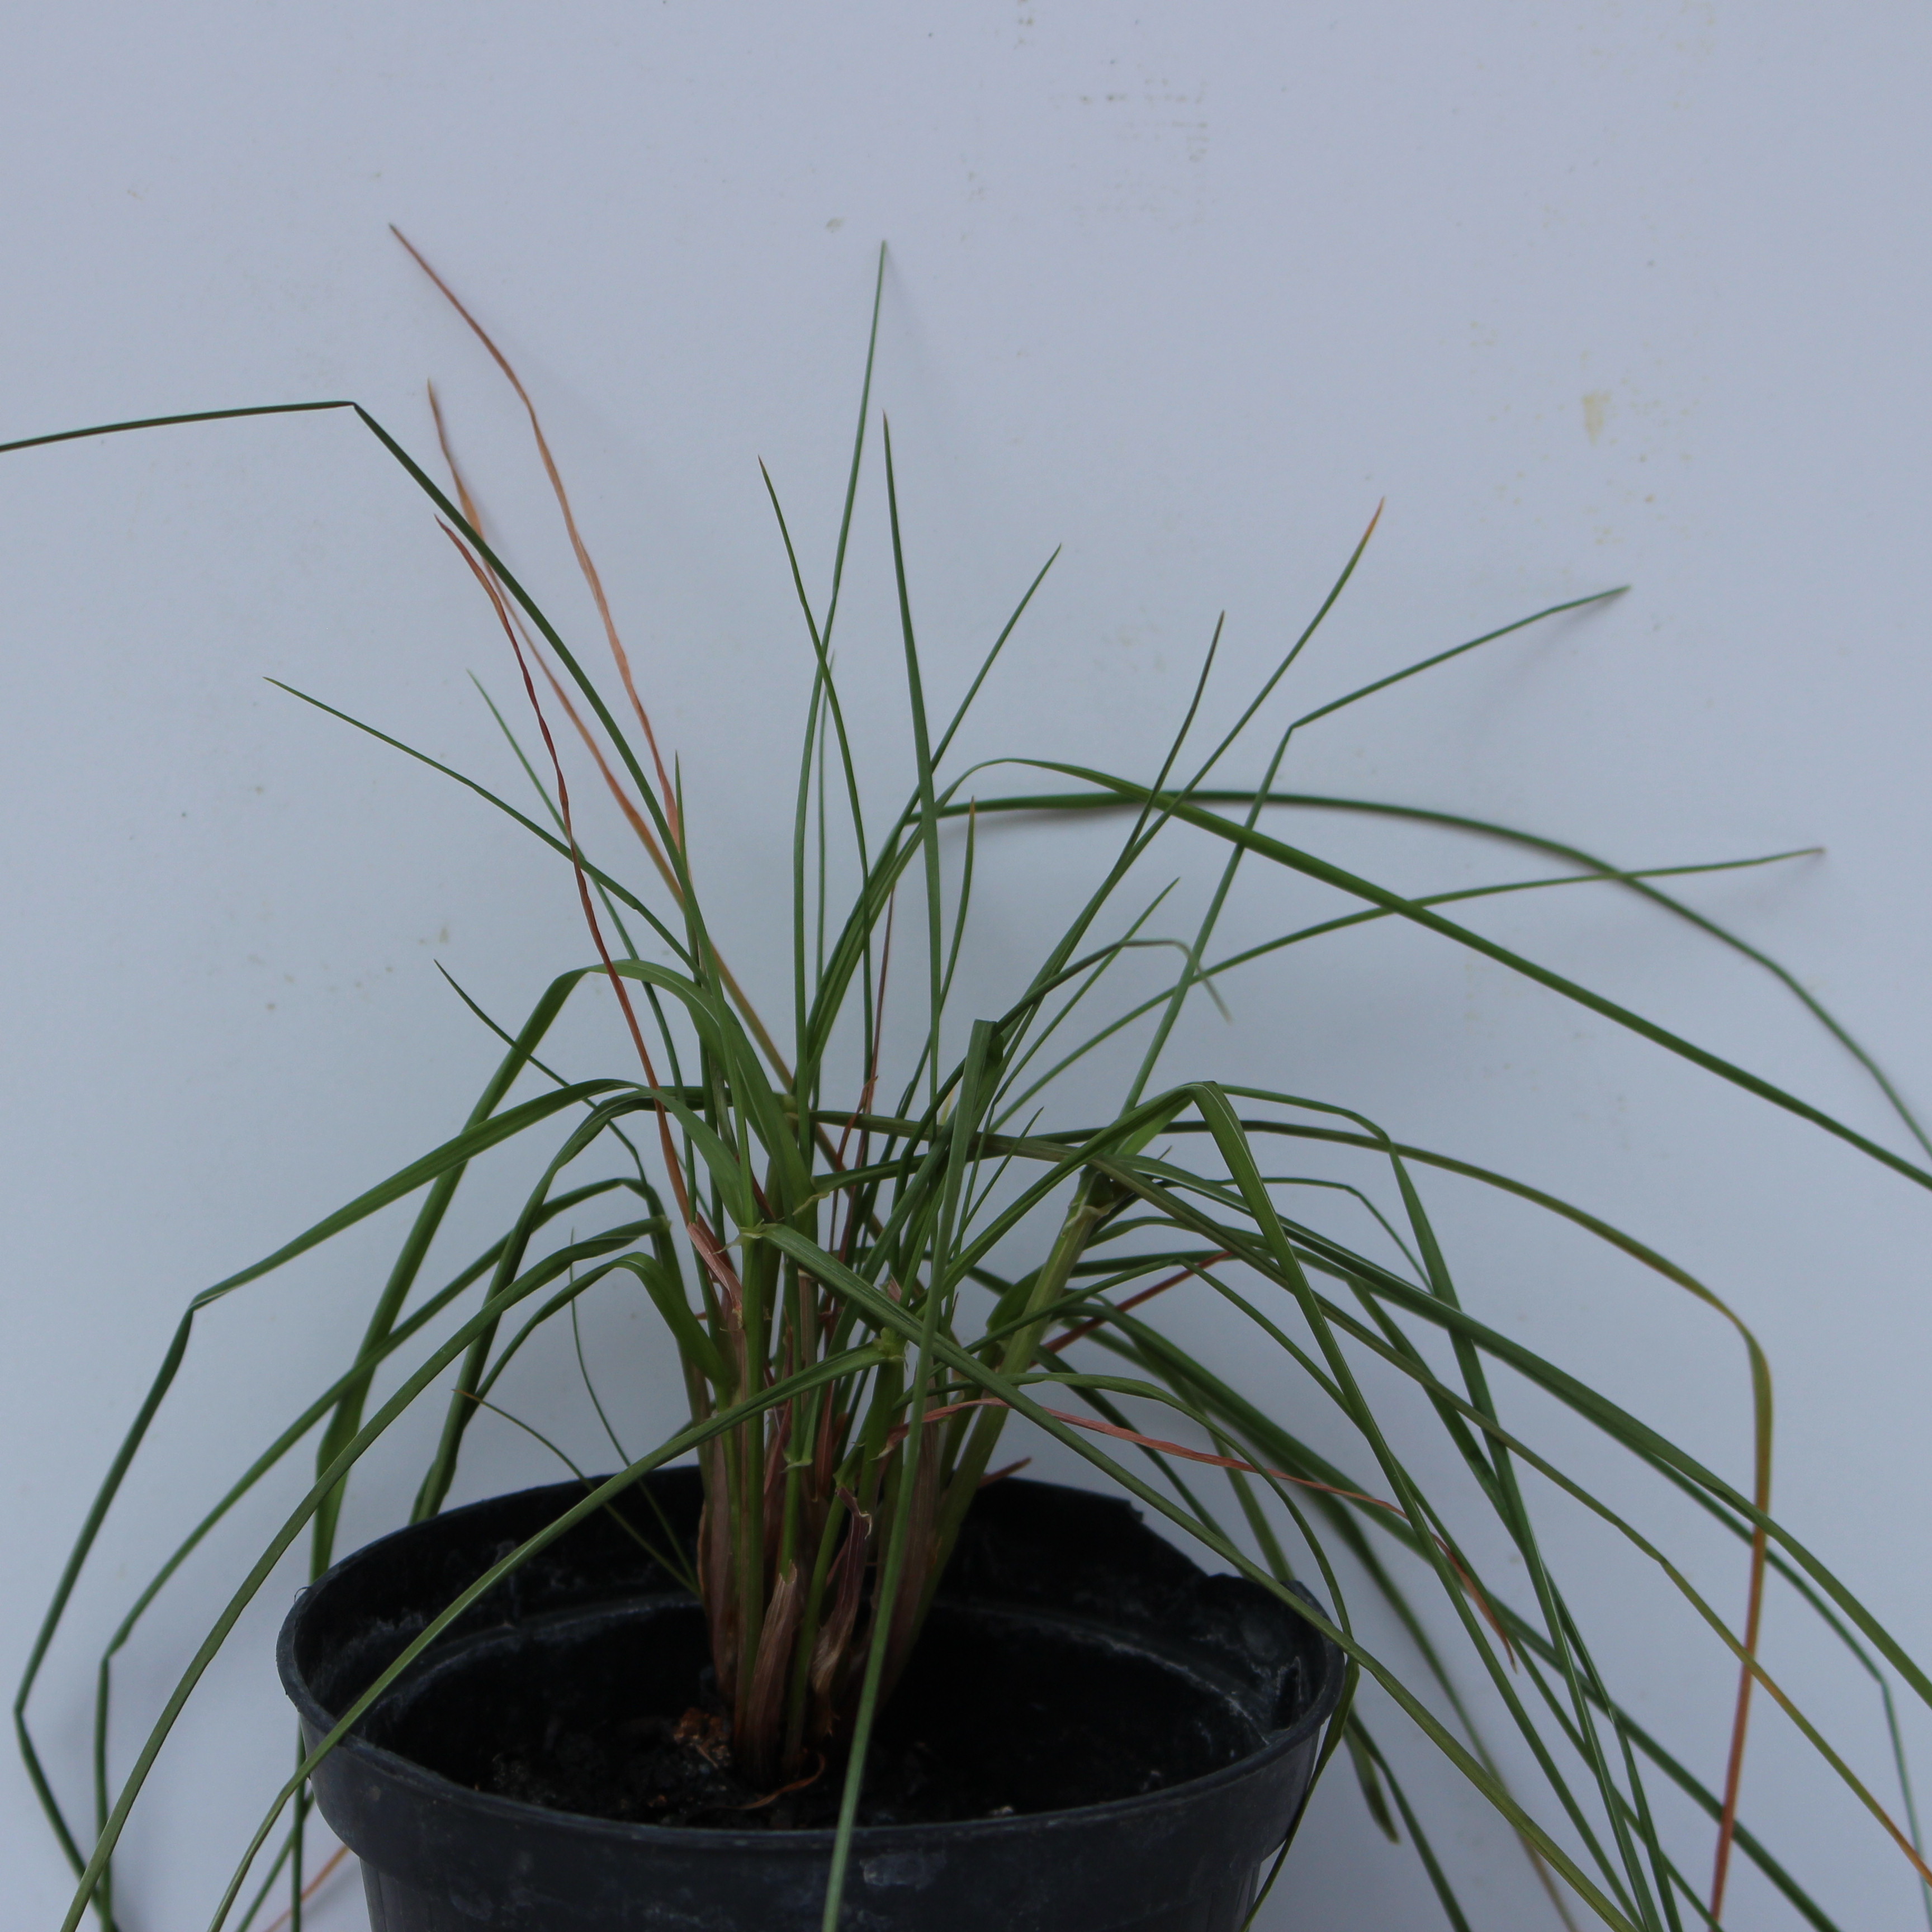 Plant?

Lolium multiflorum
